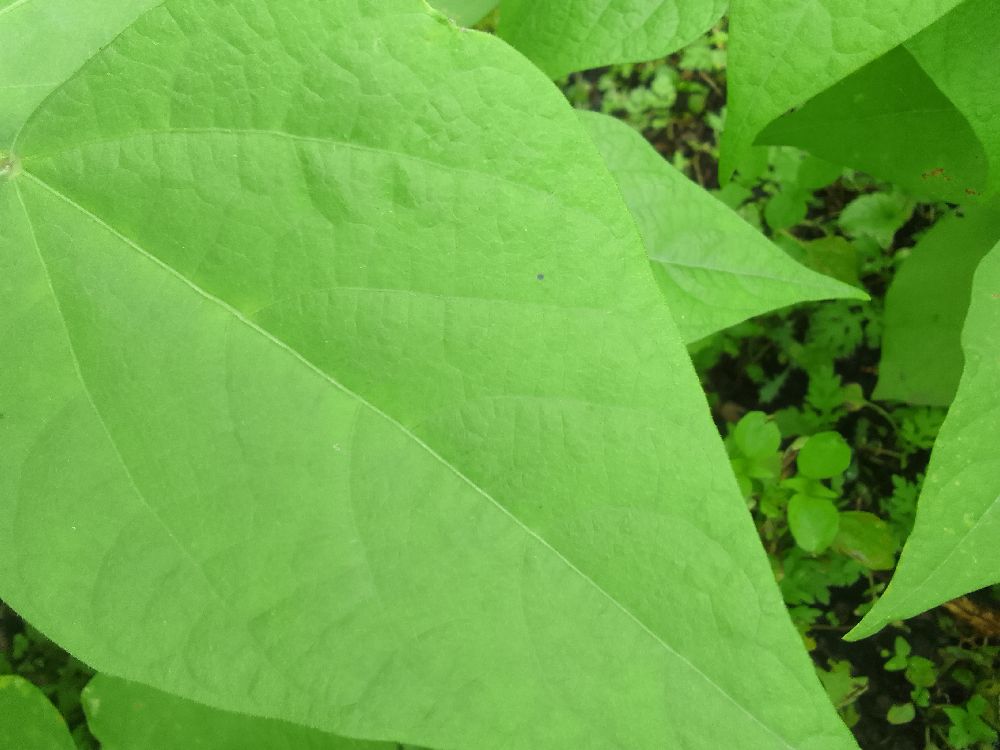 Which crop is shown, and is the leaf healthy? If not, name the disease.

common bean, healthy
